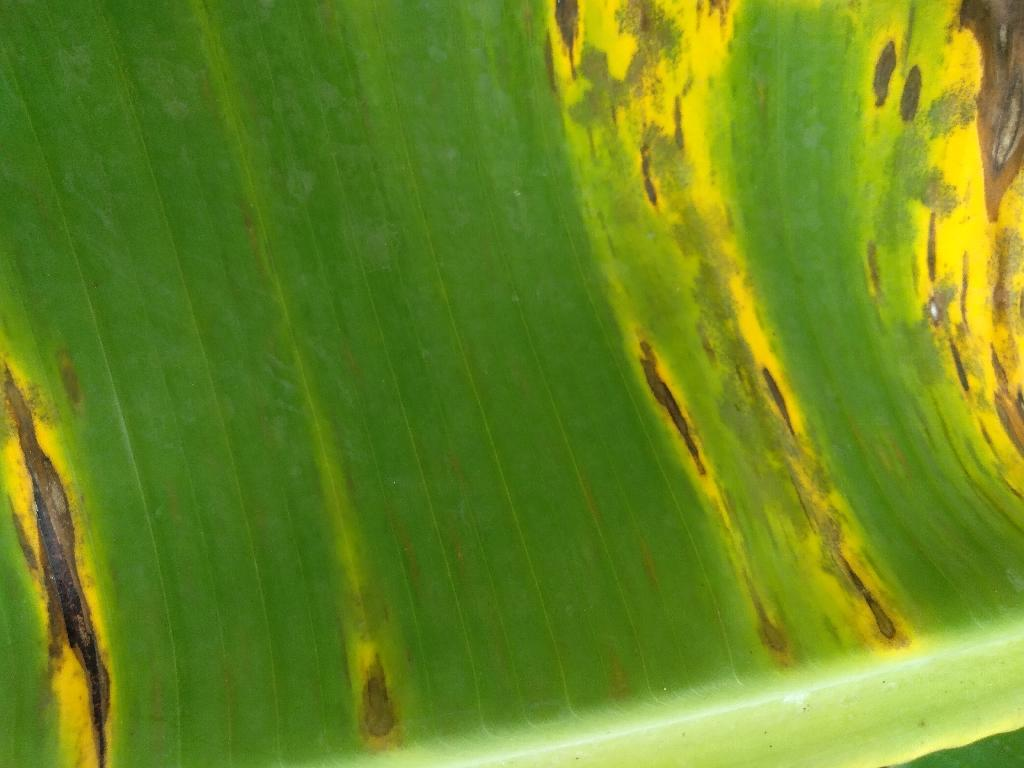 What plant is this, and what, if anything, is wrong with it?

banana, black sigatoka
